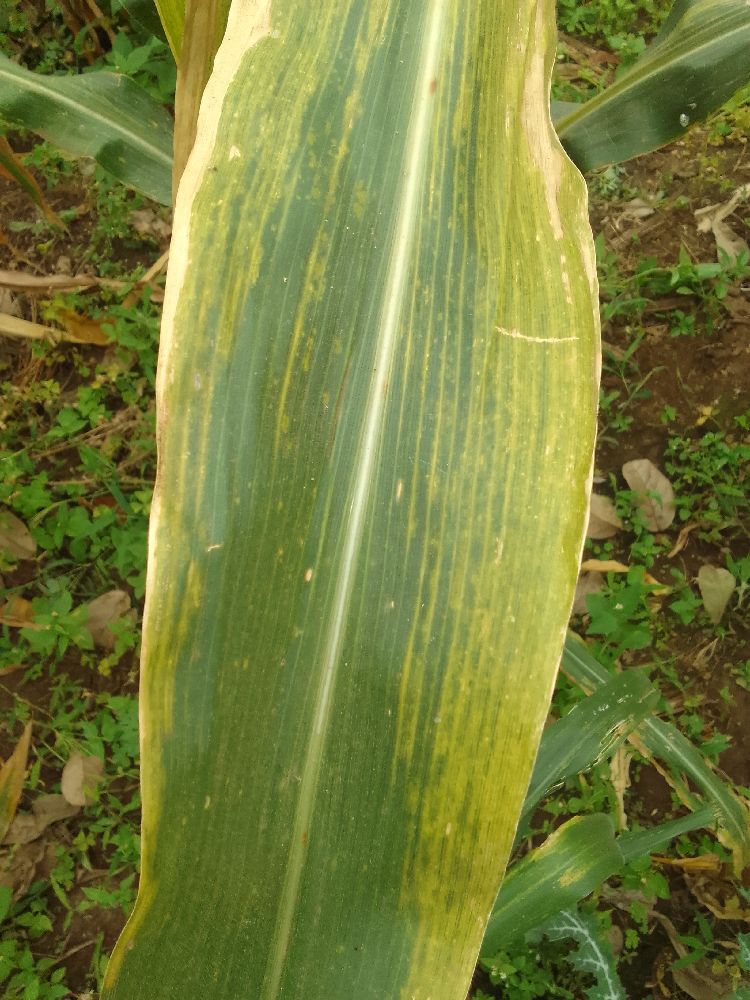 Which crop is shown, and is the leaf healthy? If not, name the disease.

maize, maize lethal necrosis
